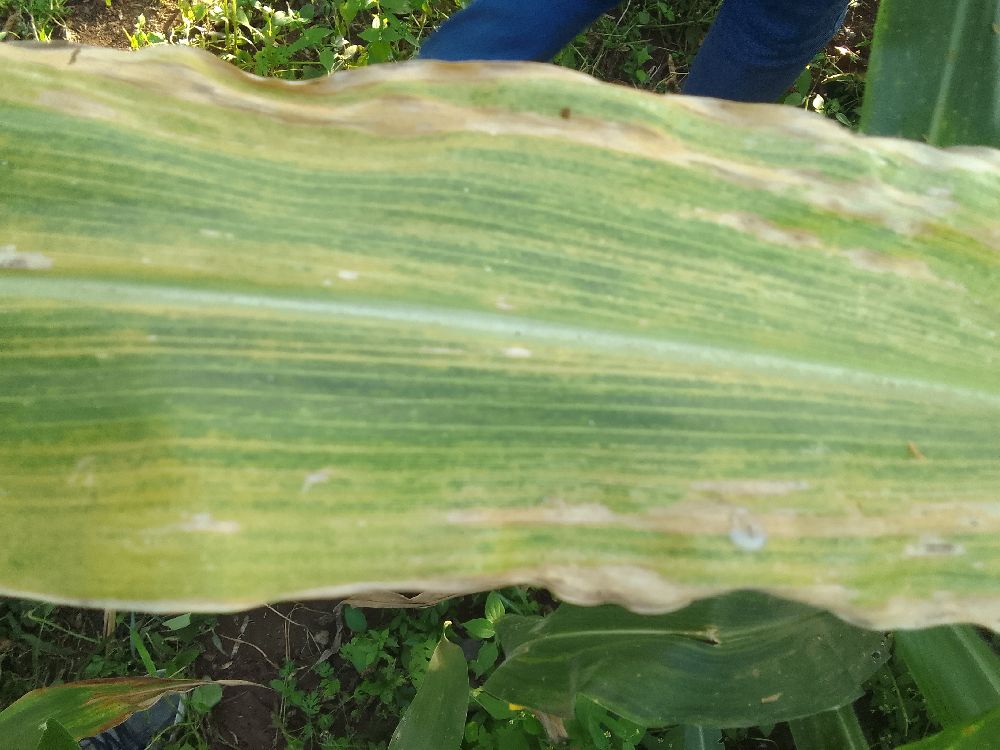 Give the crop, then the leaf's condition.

maize, maize lethal necrosis
